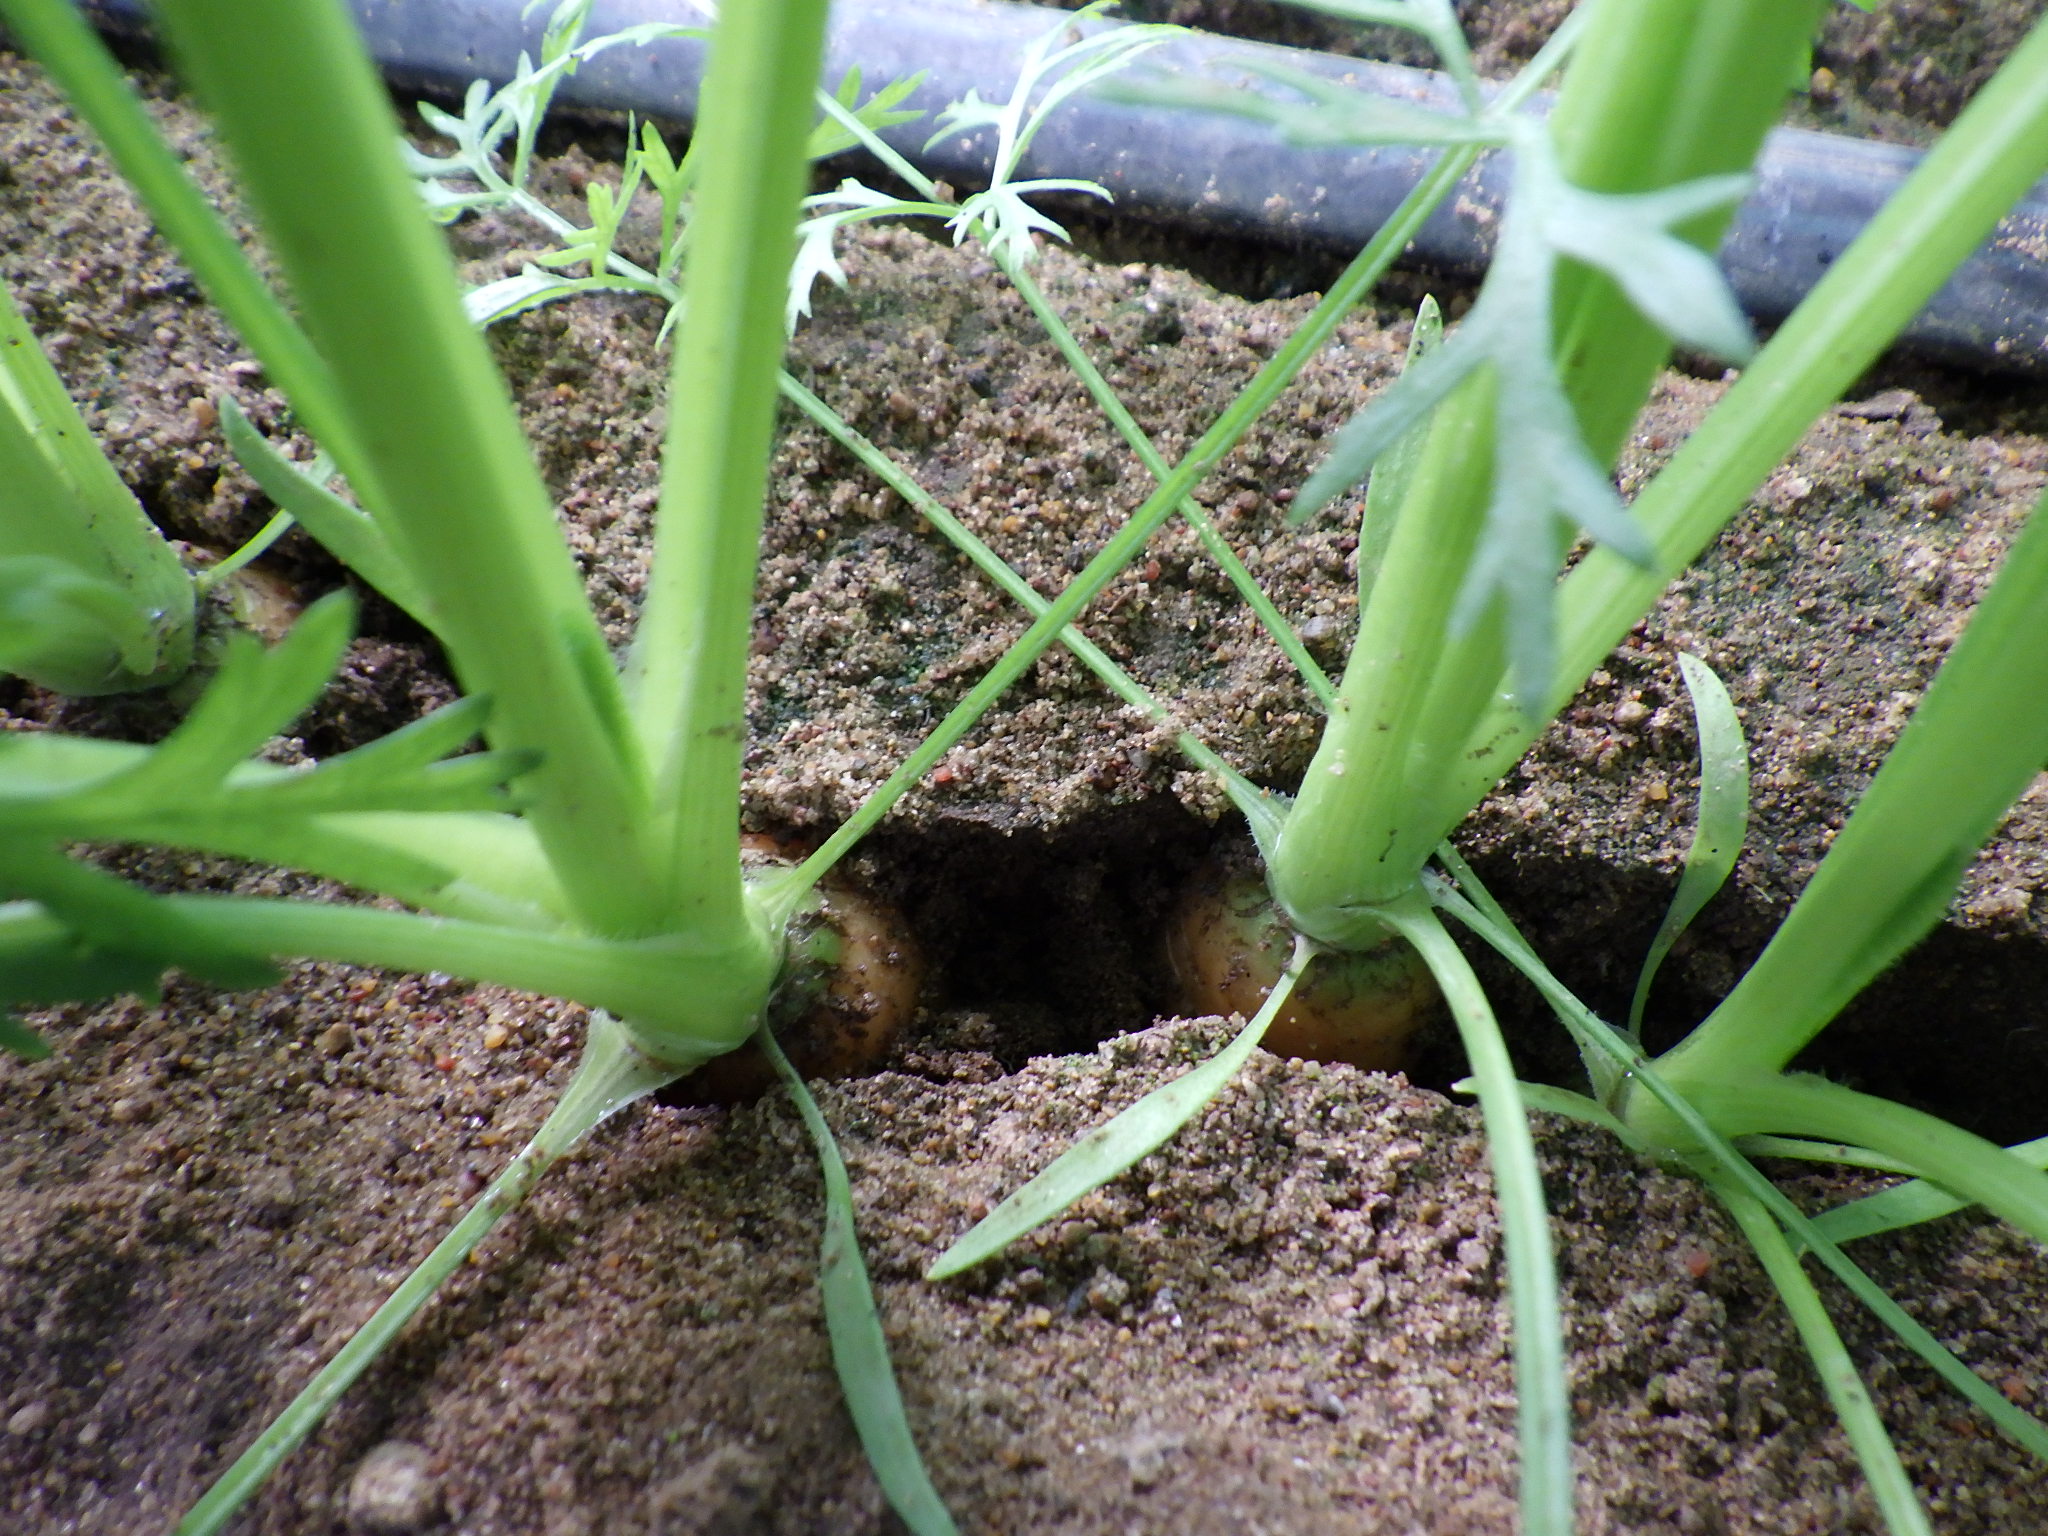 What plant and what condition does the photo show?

carrot, healthy
